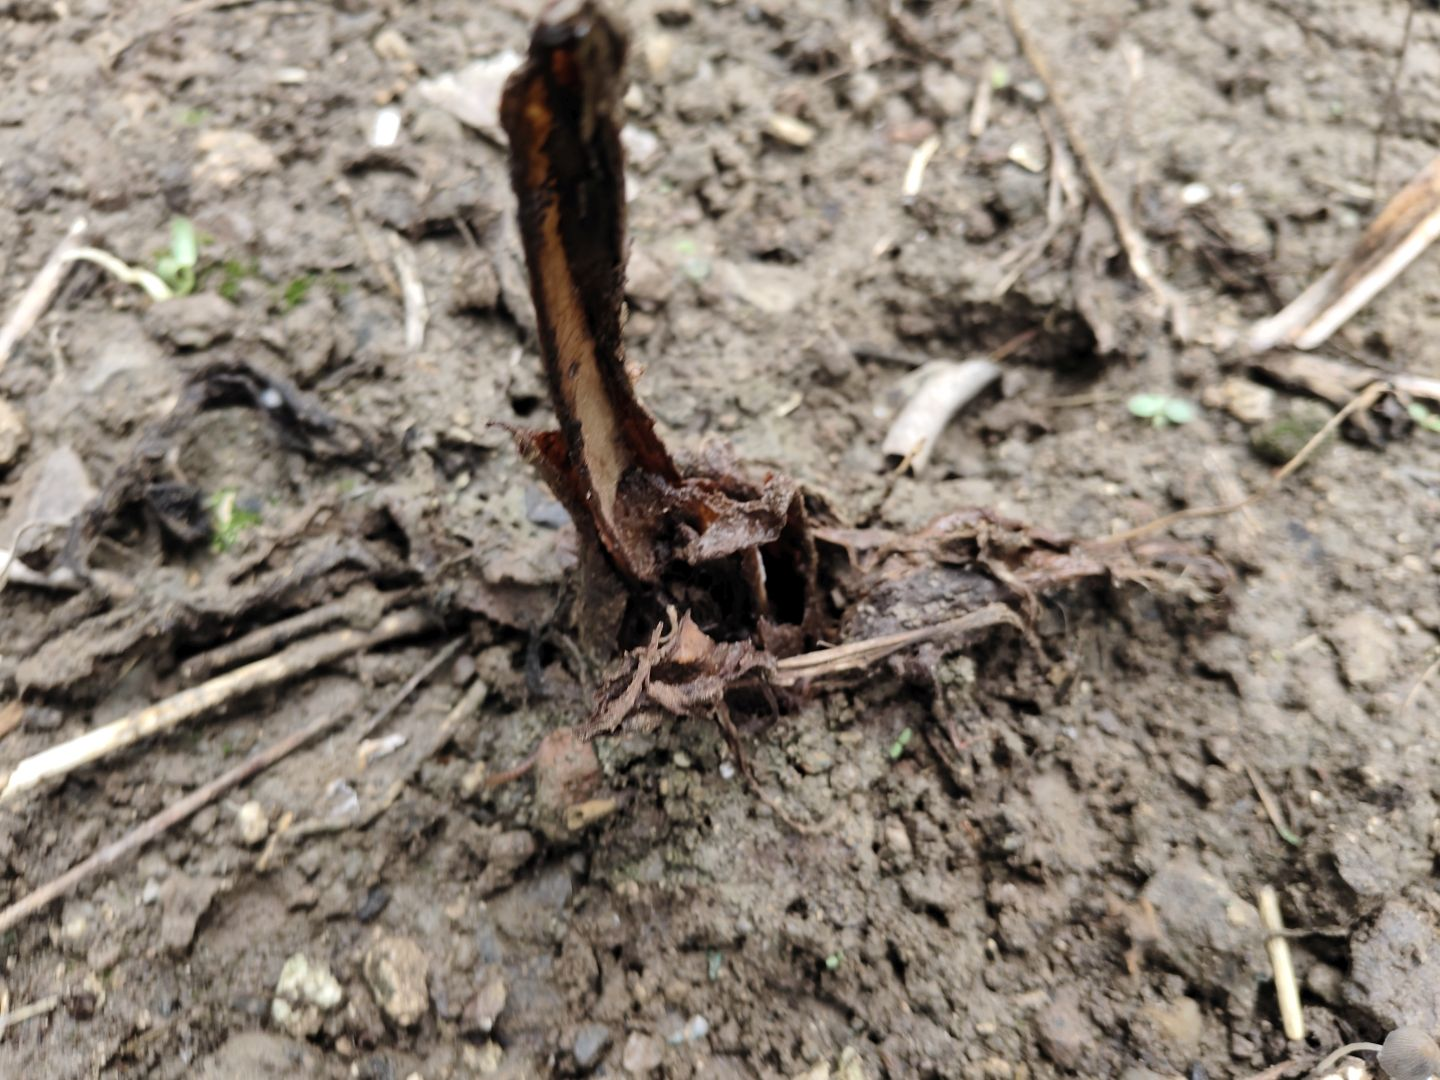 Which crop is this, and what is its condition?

taro, root rot
